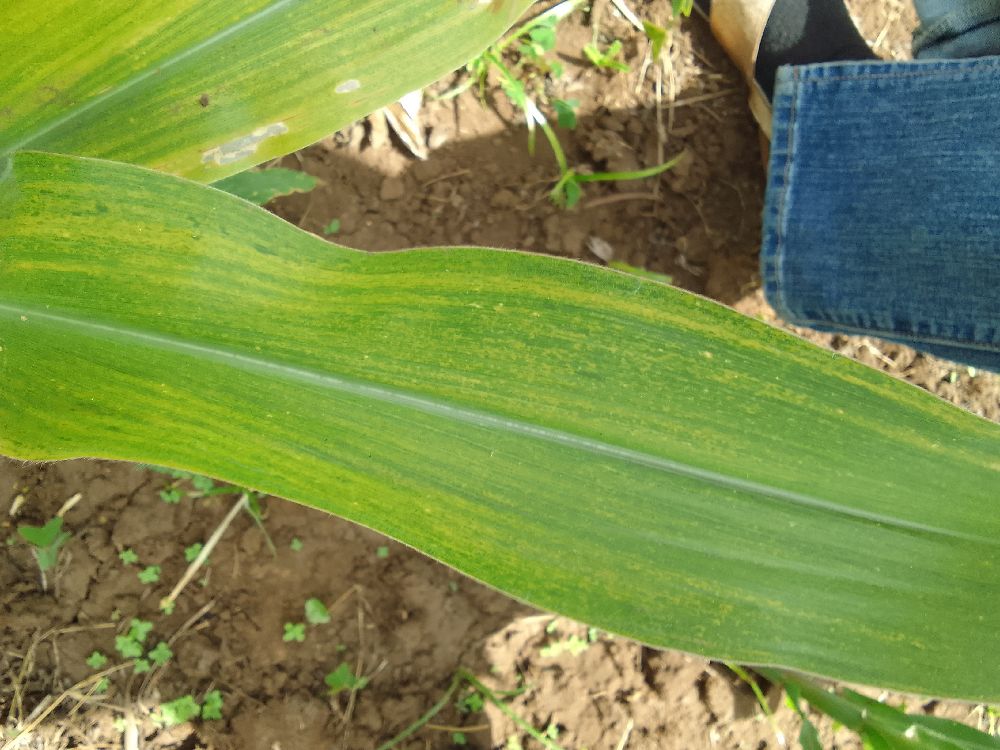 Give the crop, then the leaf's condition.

maize, maize lethal necrosis
